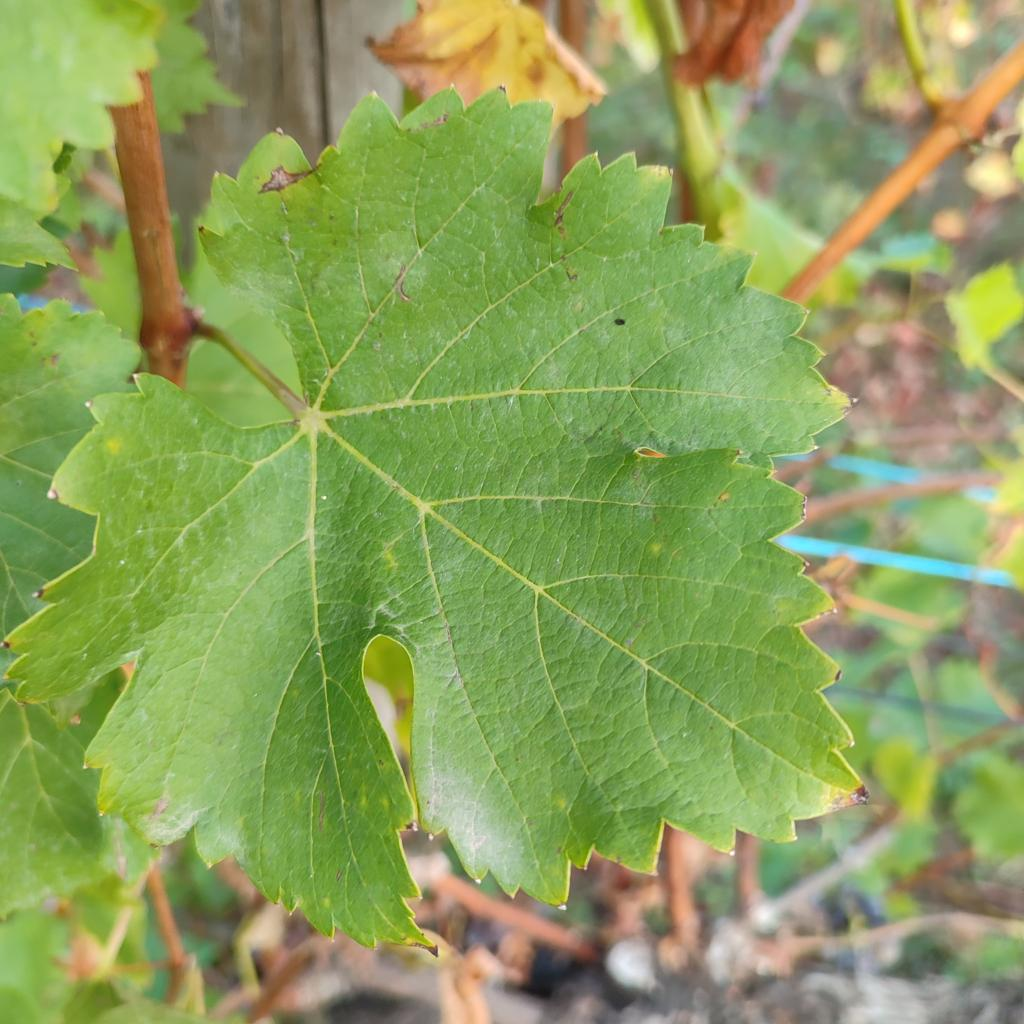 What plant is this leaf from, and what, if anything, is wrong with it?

grapevine, powdery mildew
